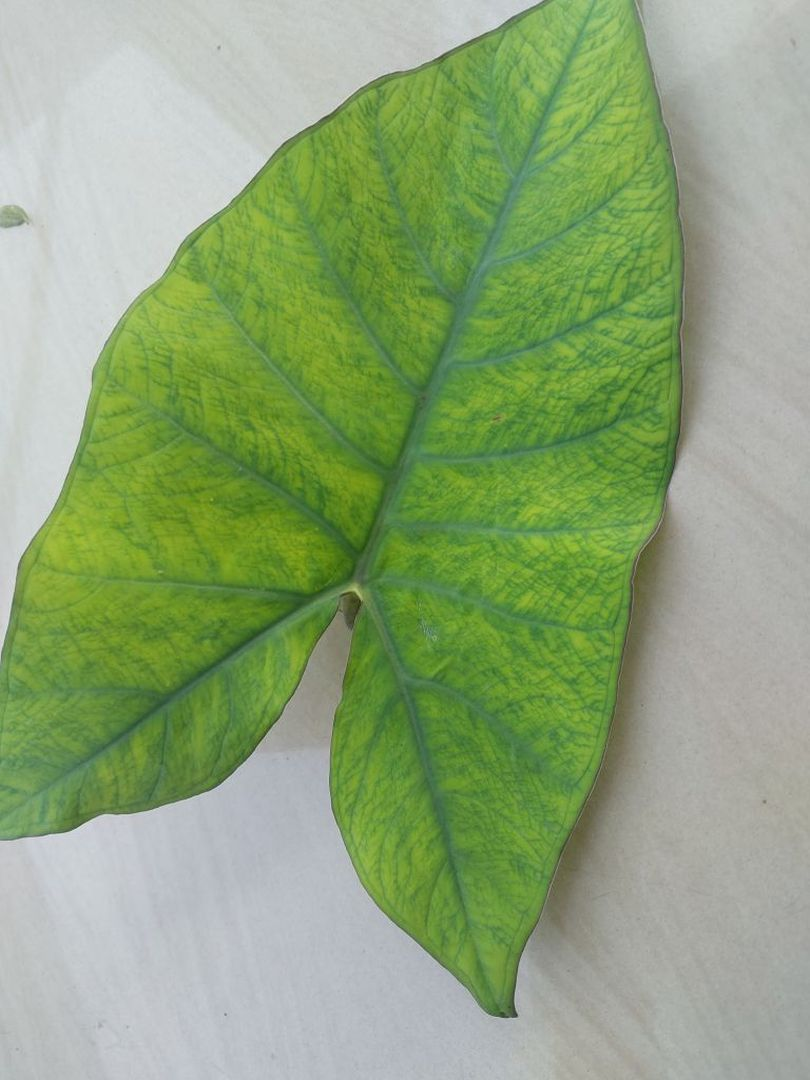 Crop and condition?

taro, mosaic
